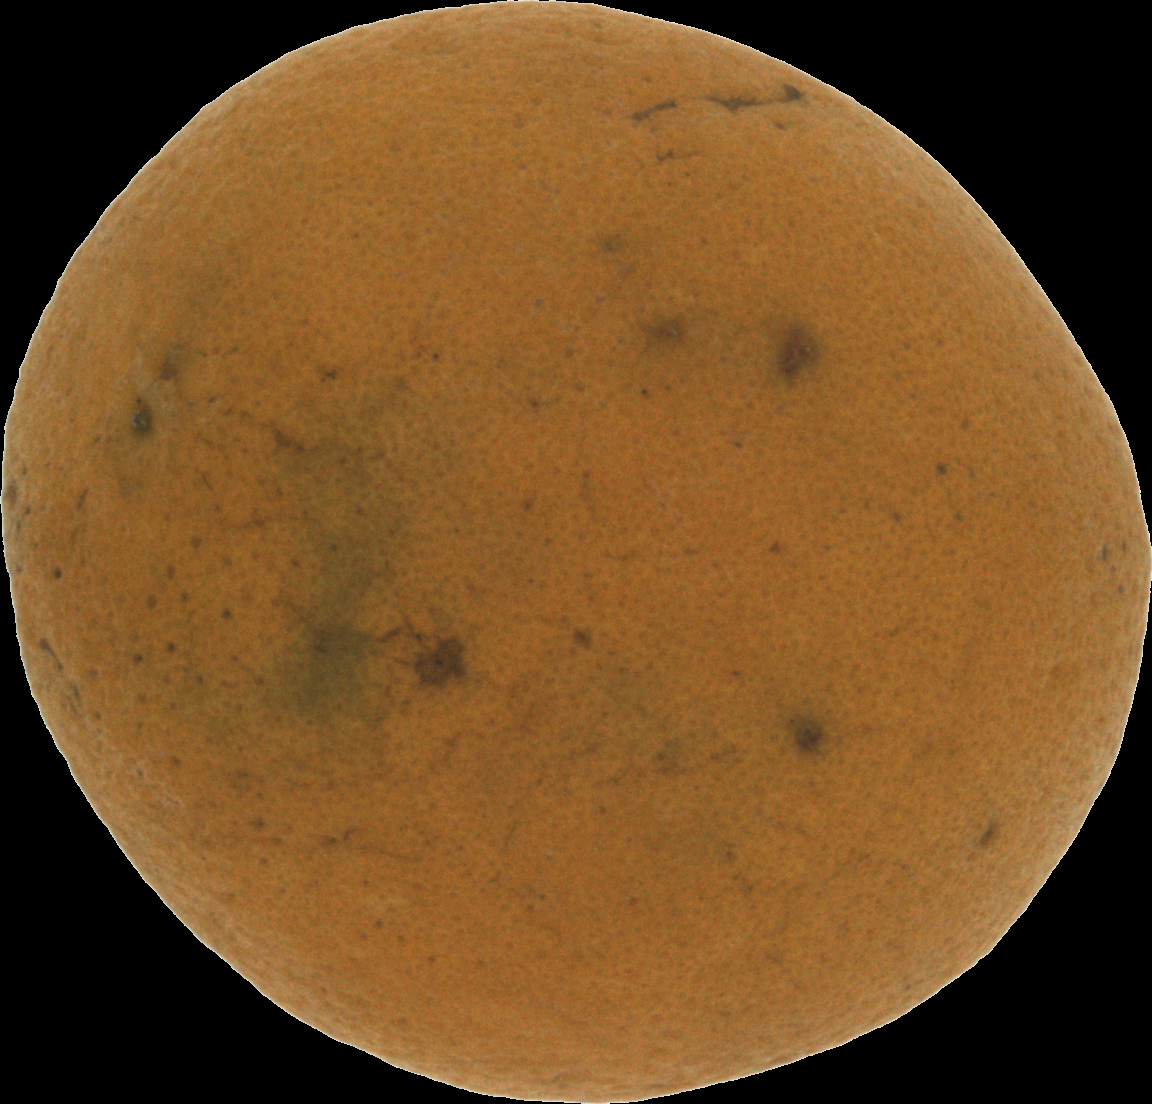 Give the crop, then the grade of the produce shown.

orange, bad
